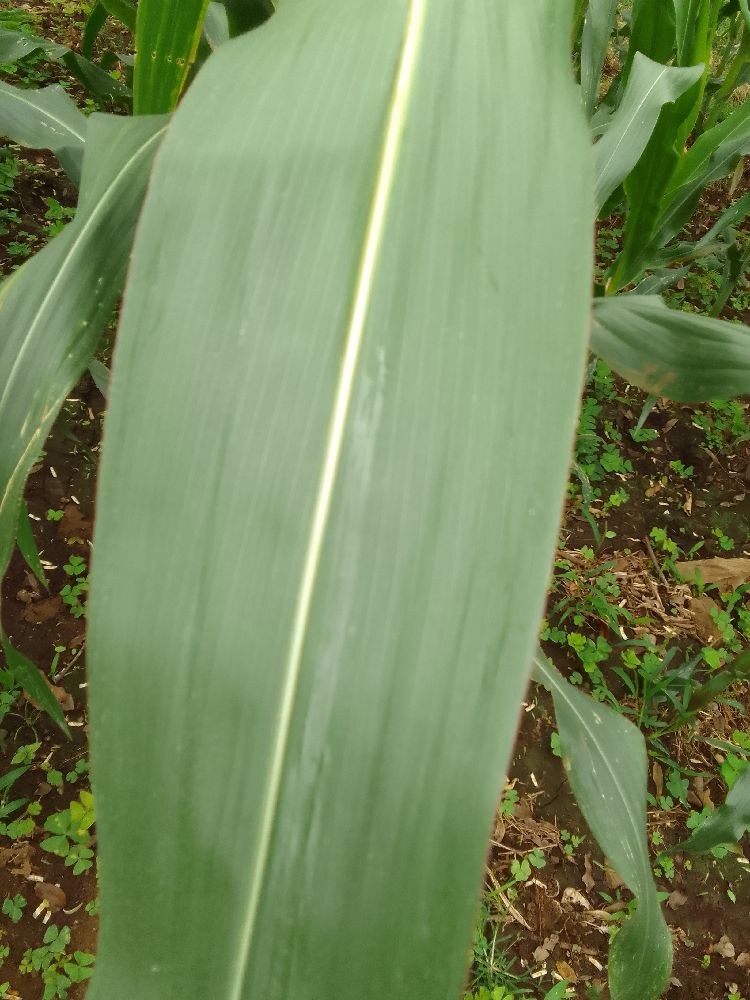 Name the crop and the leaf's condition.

maize, healthy
